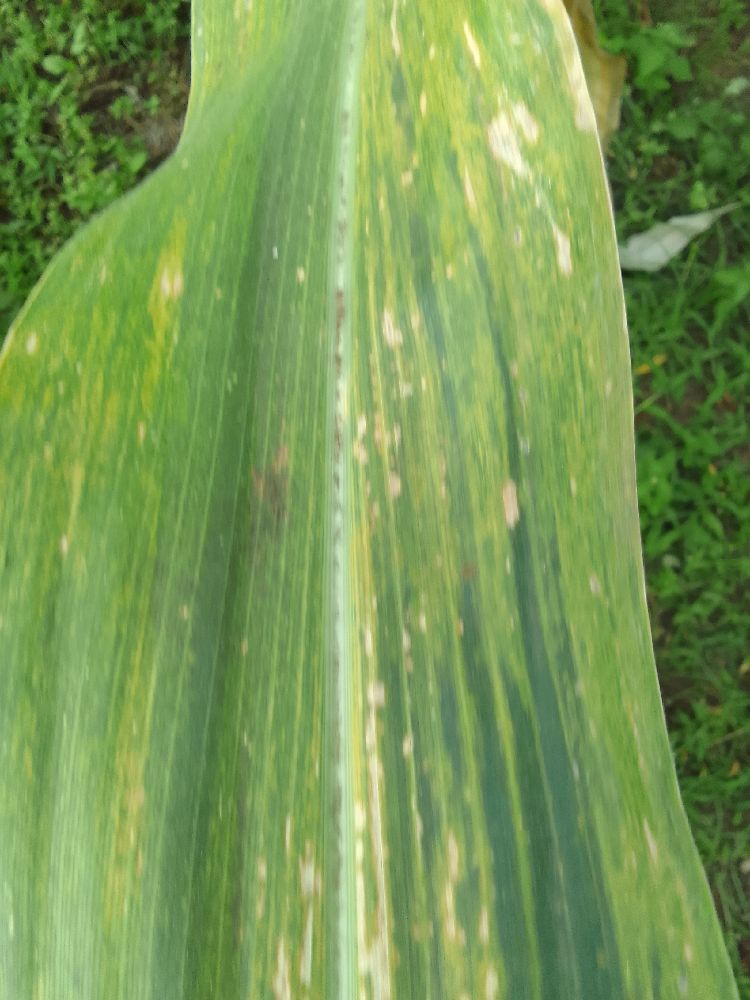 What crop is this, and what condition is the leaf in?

maize, maize lethal necrosis
